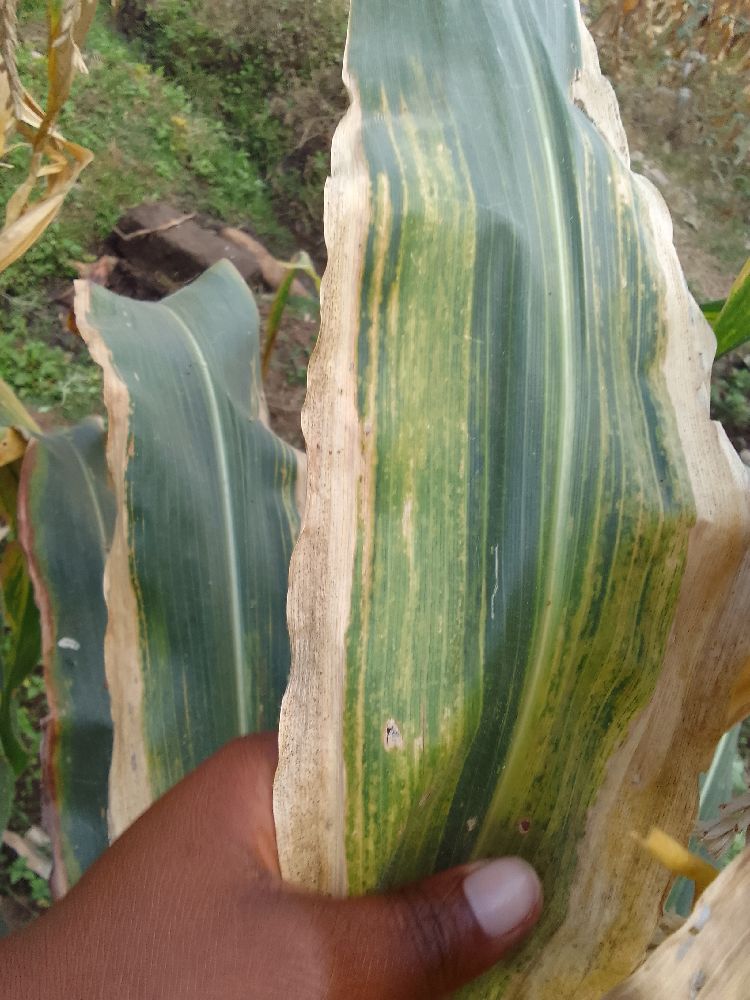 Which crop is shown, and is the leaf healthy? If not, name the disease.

maize, maize lethal necrosis
